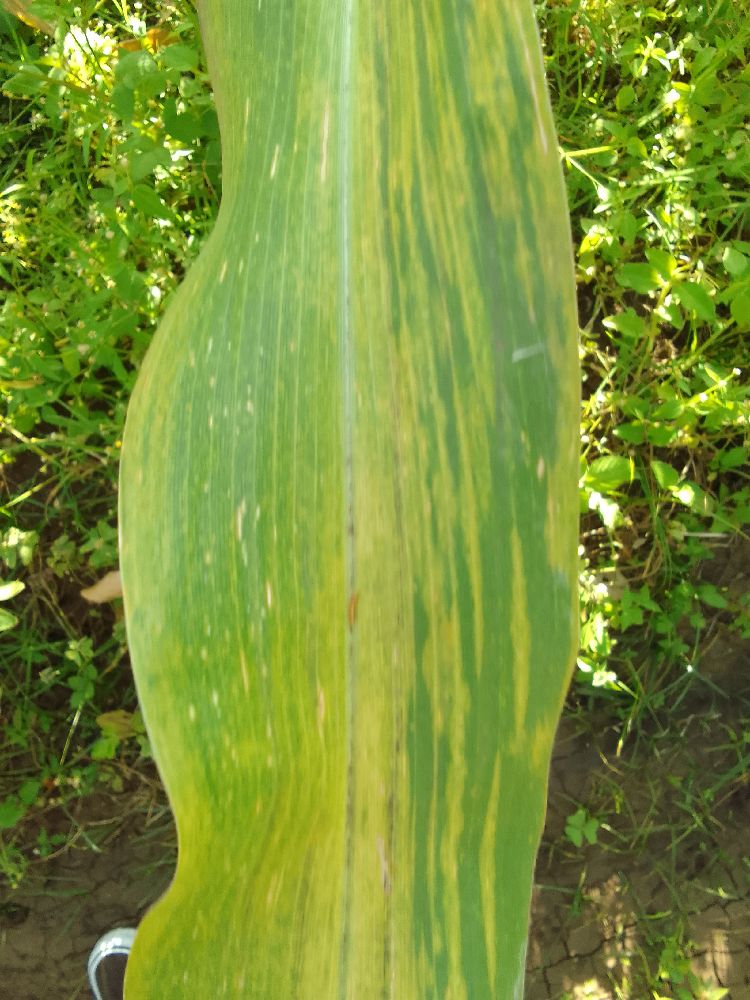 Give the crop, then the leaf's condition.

maize, maize lethal necrosis
